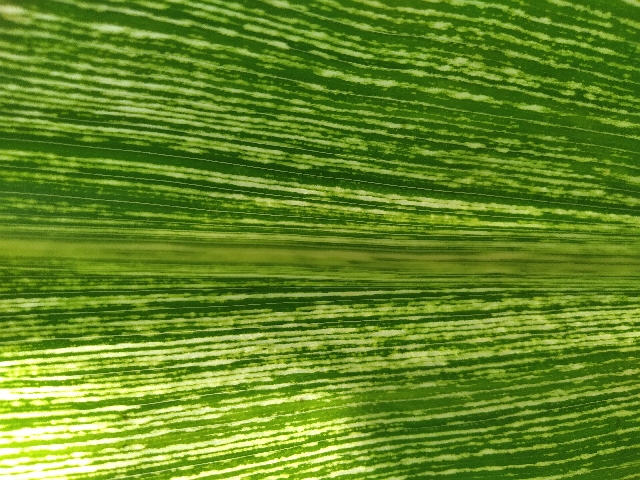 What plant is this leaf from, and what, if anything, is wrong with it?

maize, maize streak virus
